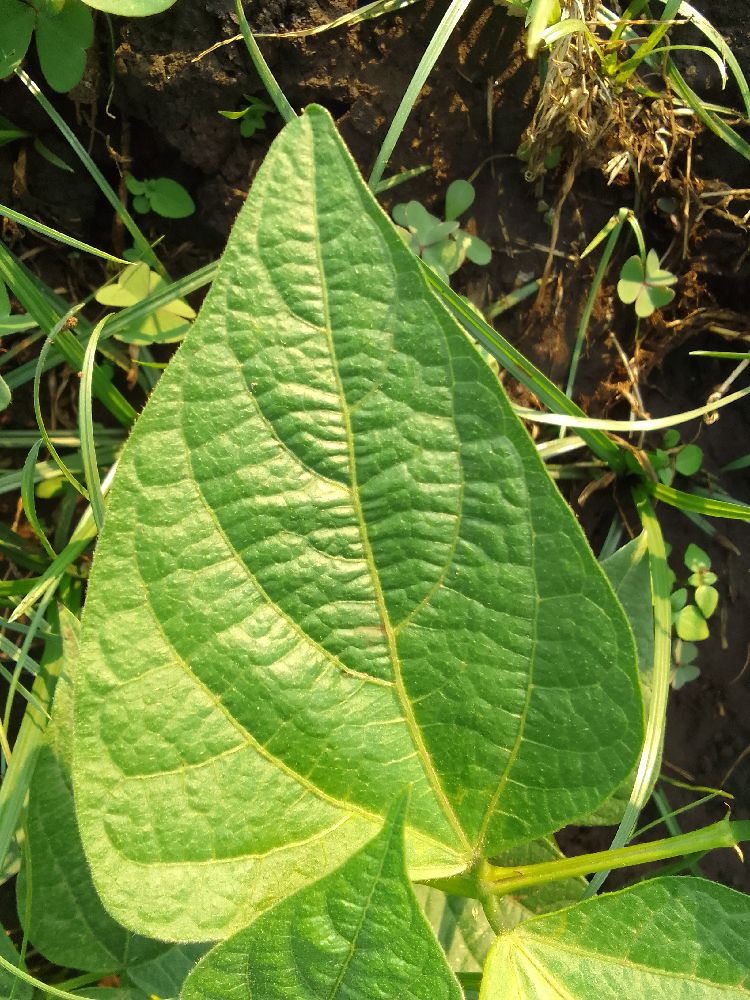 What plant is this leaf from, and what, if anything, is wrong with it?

common bean, healthy
